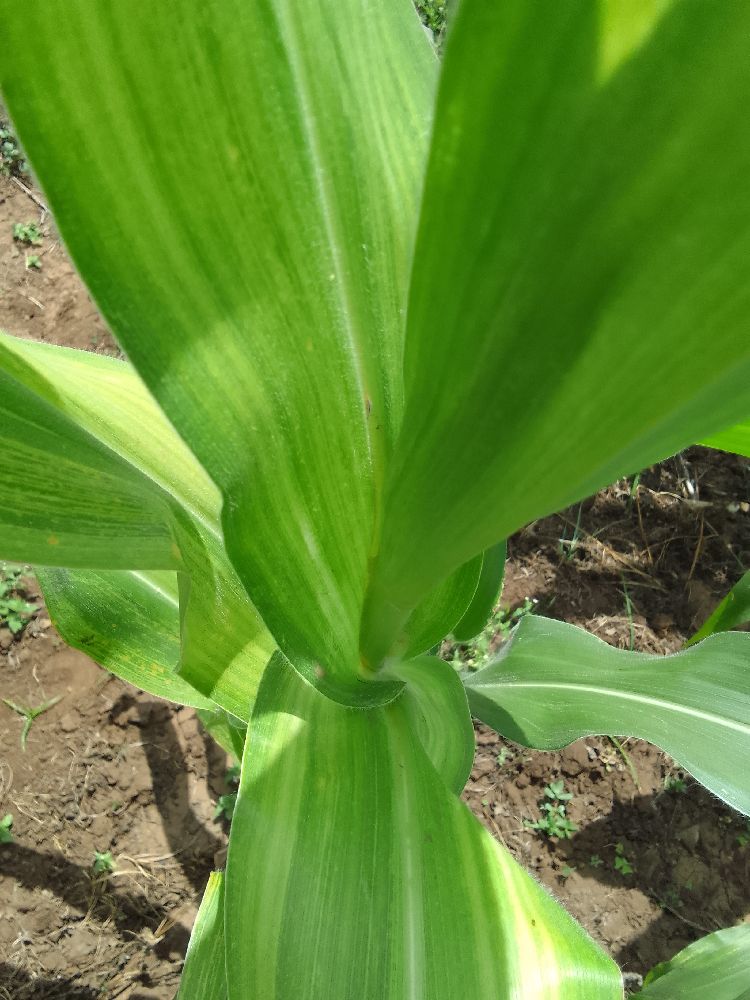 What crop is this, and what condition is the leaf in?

maize, maize lethal necrosis
